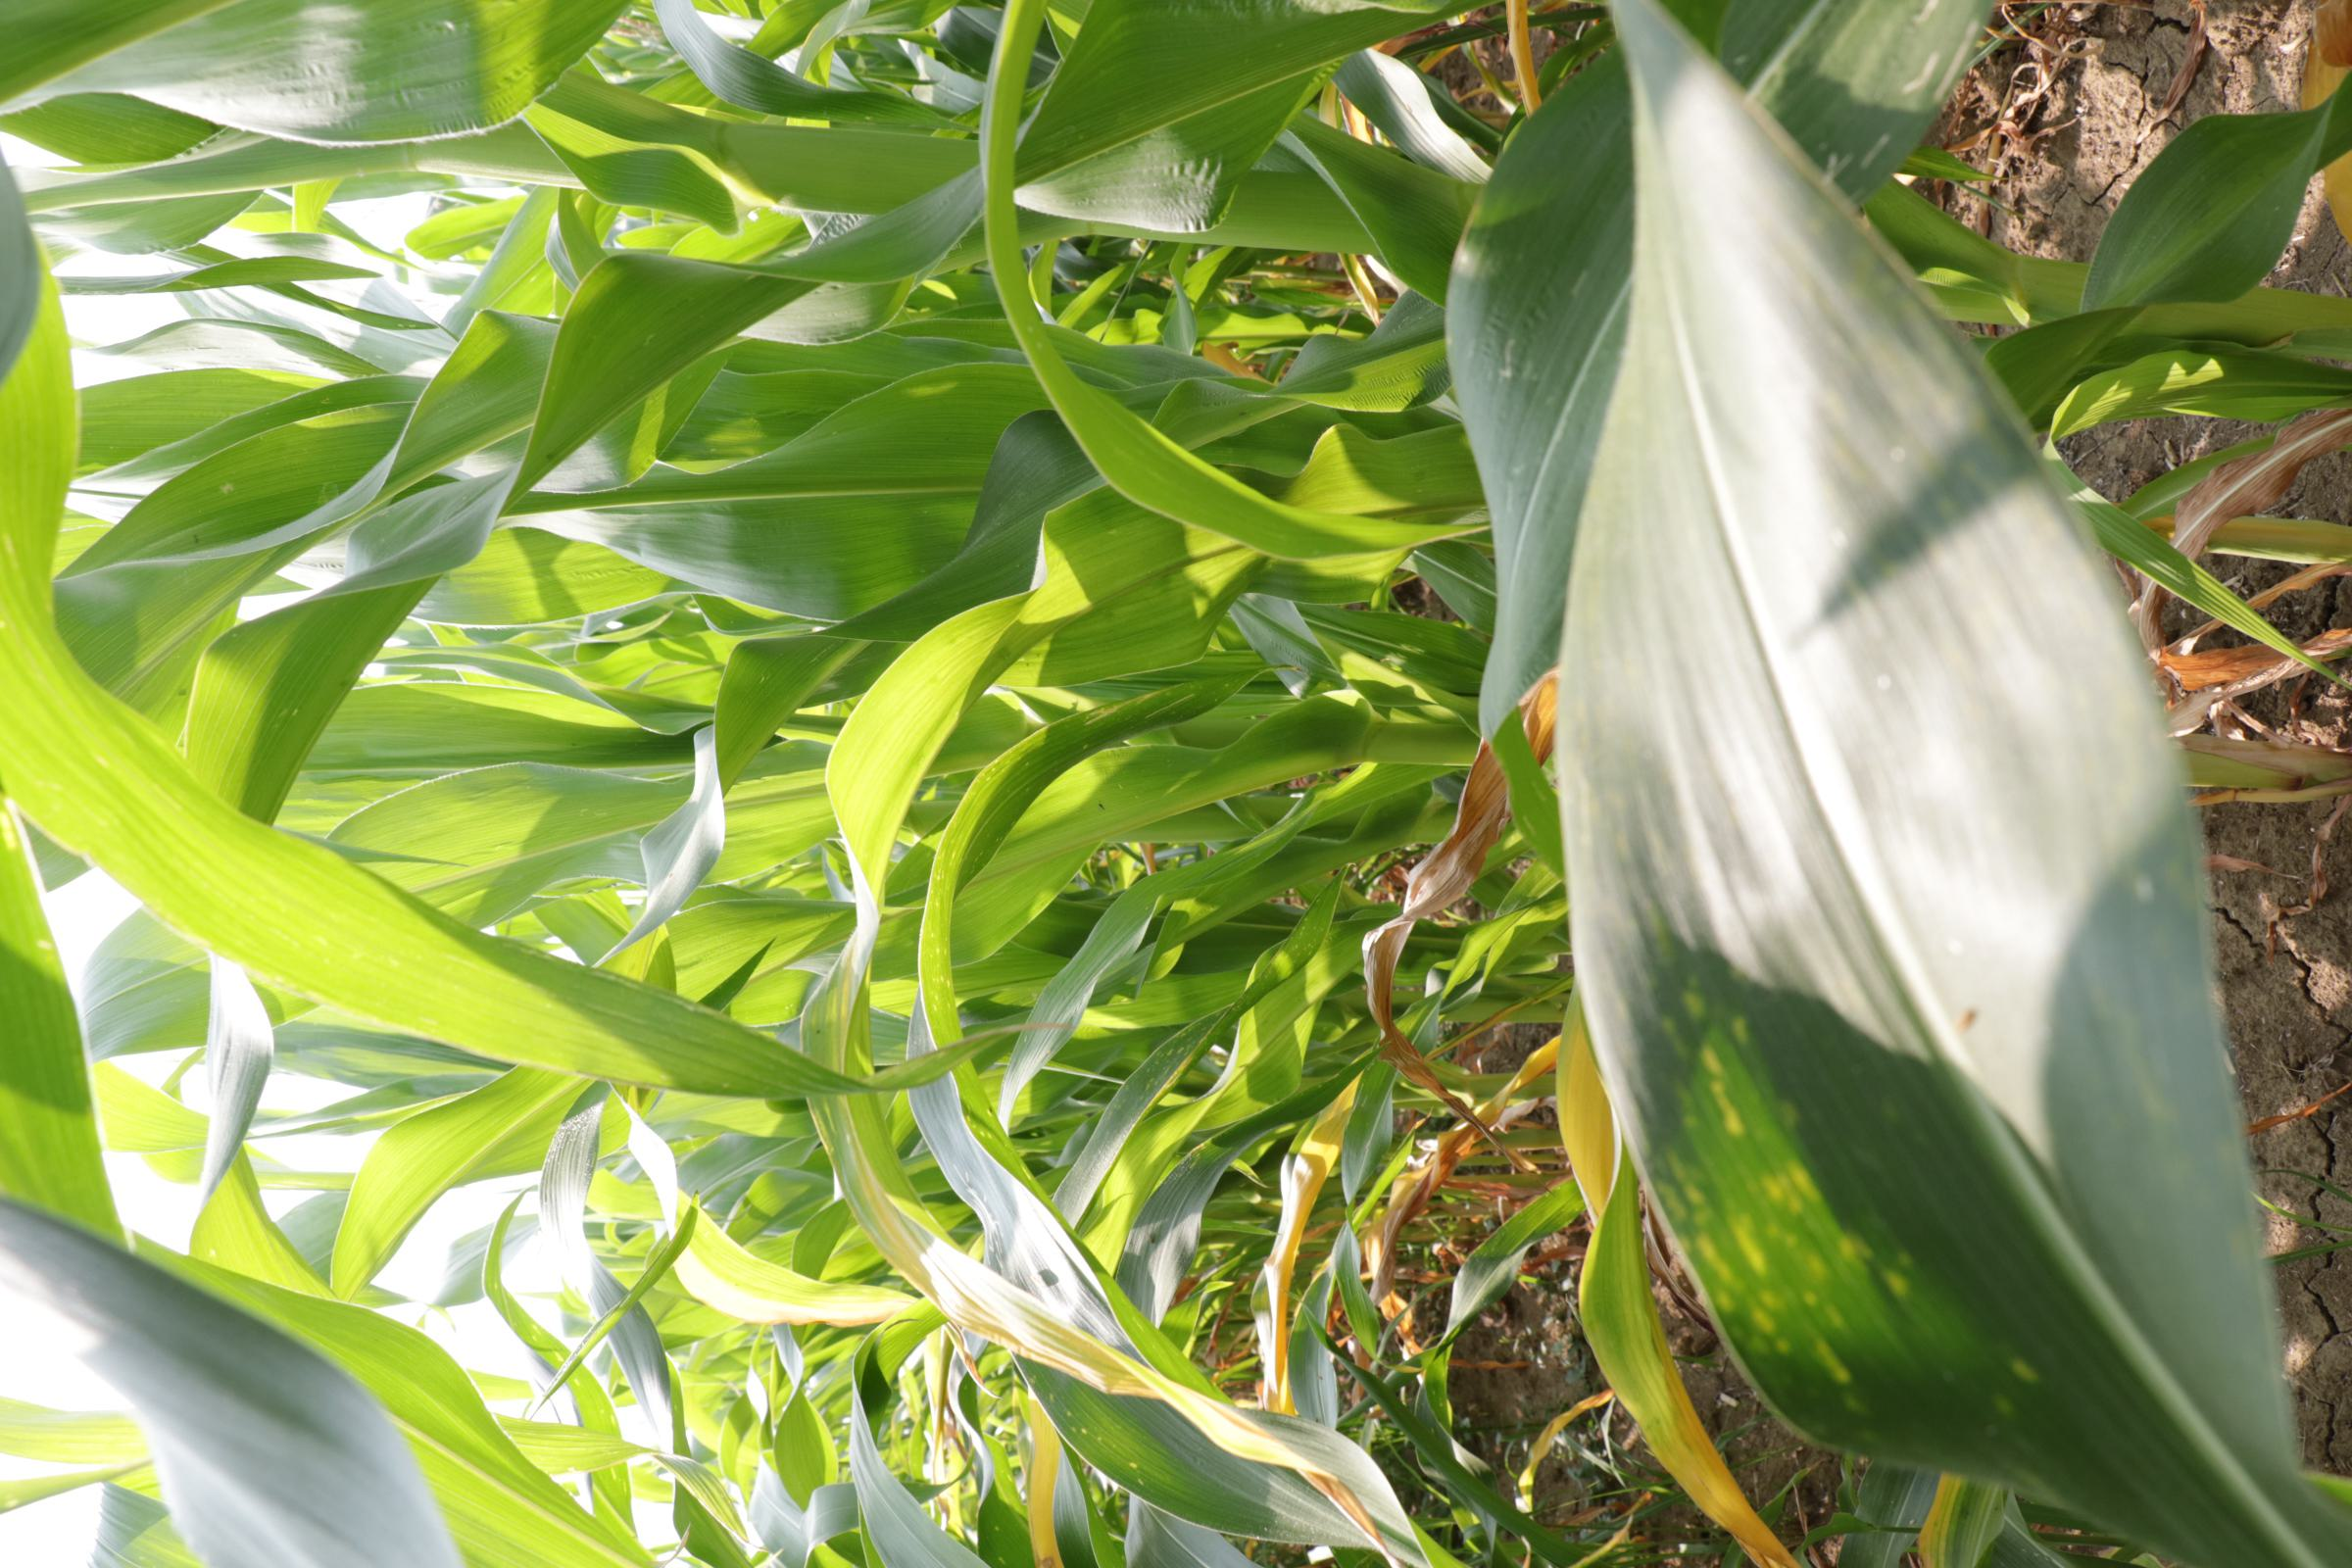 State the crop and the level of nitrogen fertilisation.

maize, reduced nitrogen fertilisation
